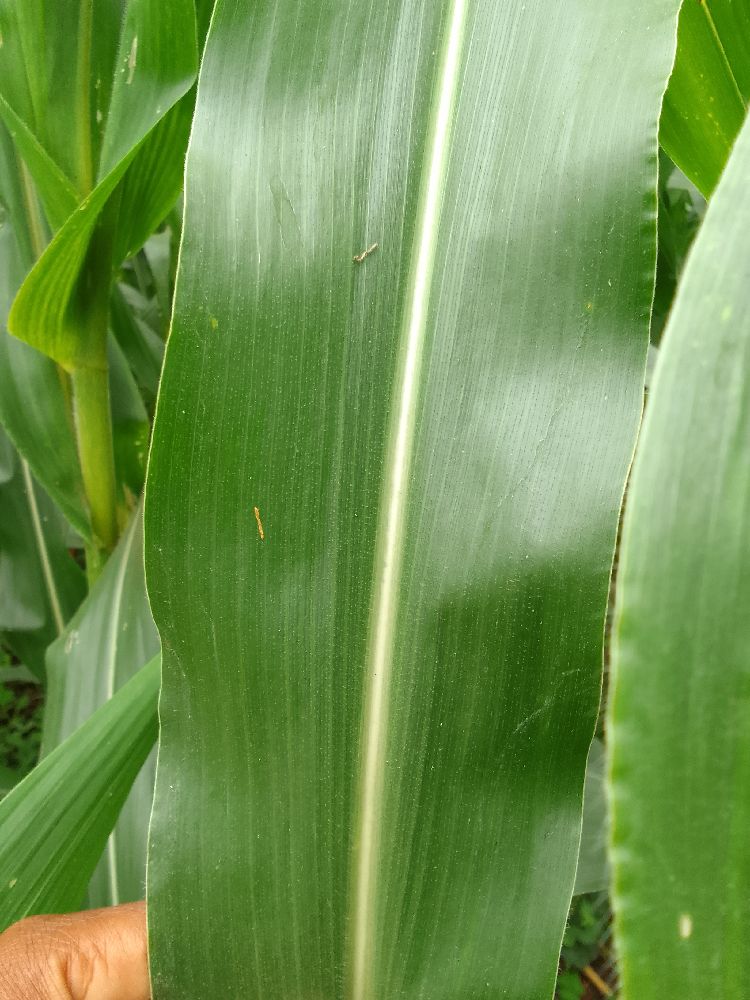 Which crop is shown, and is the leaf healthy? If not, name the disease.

maize, healthy
